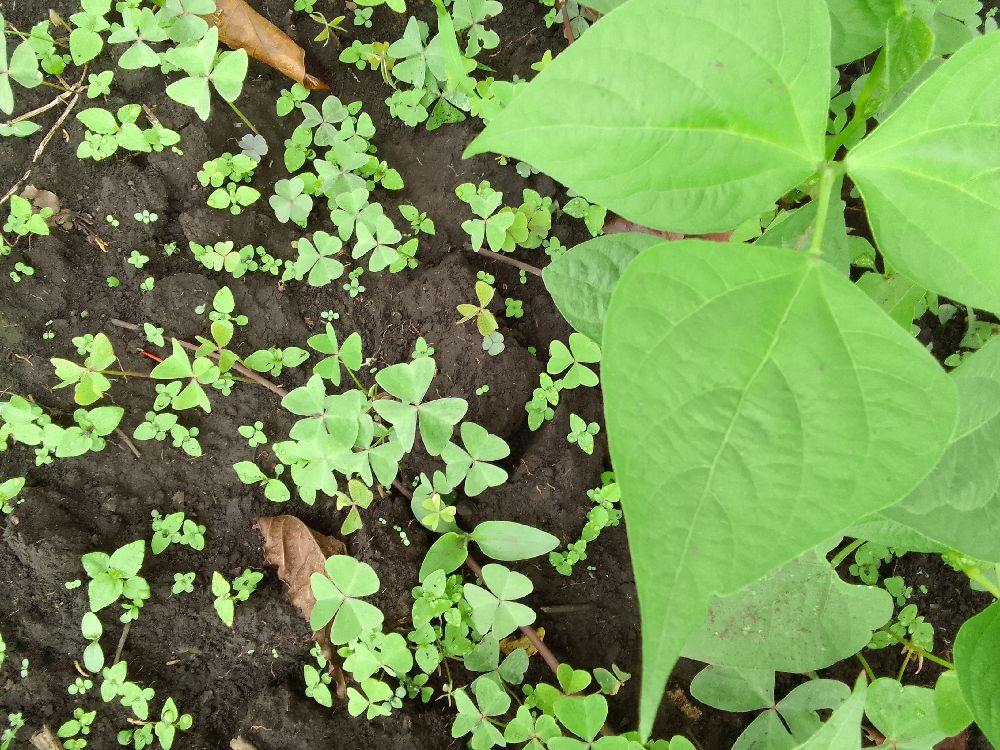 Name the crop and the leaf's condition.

common bean, healthy
